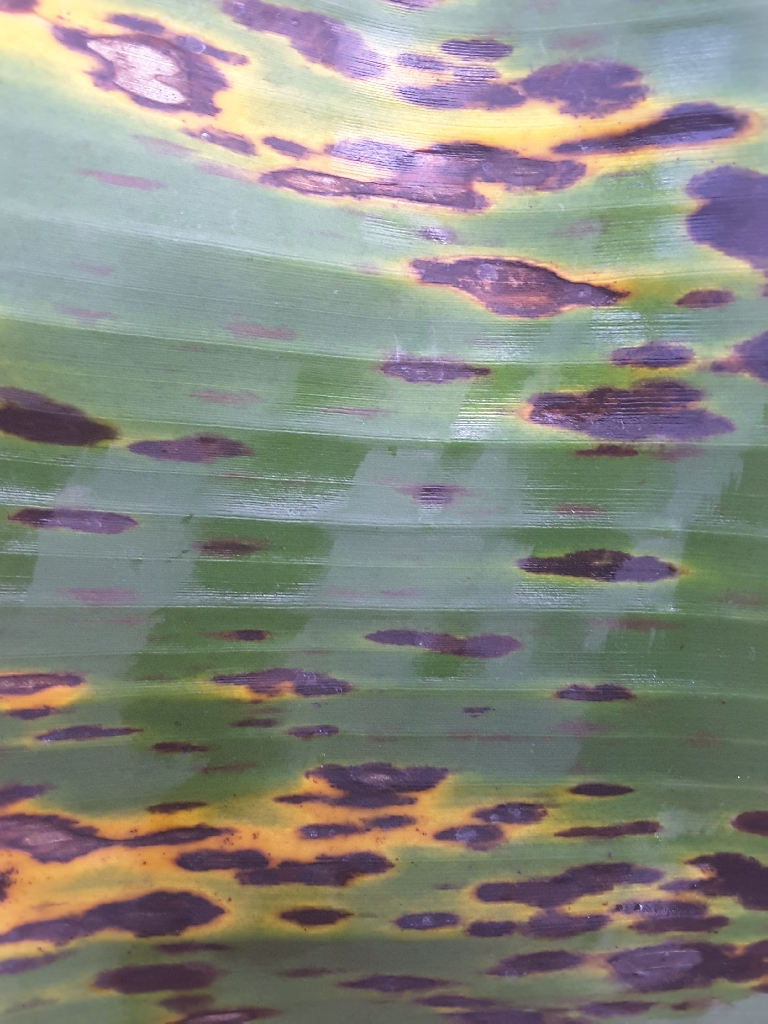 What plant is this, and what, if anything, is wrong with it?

banana, black sigatoka
